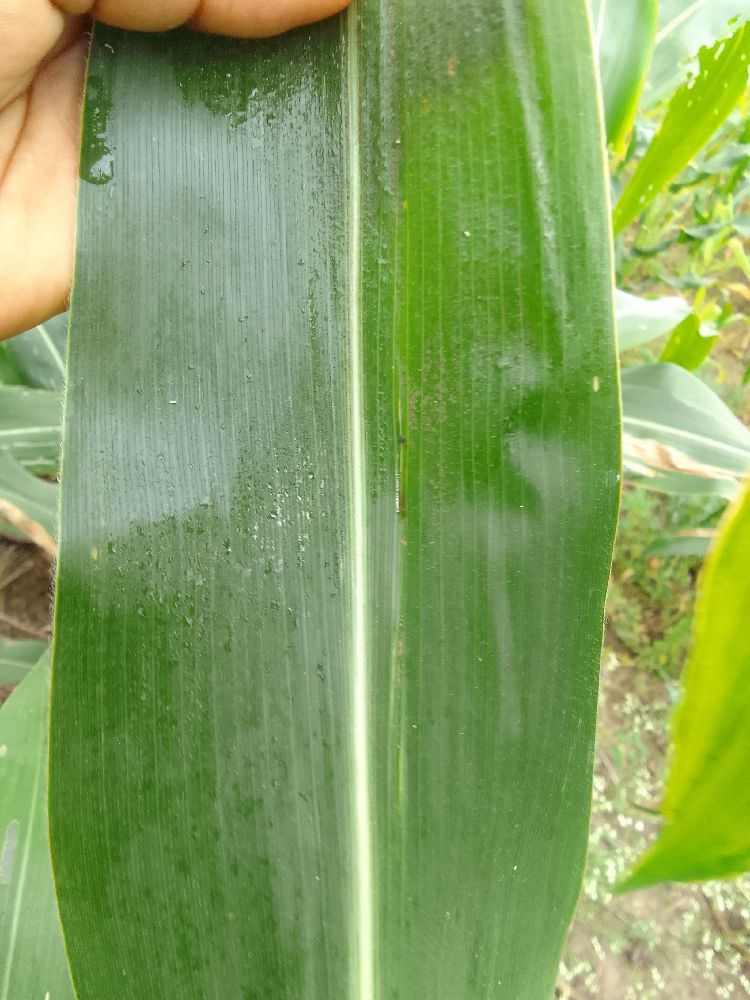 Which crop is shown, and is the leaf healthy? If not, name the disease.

maize, healthy
